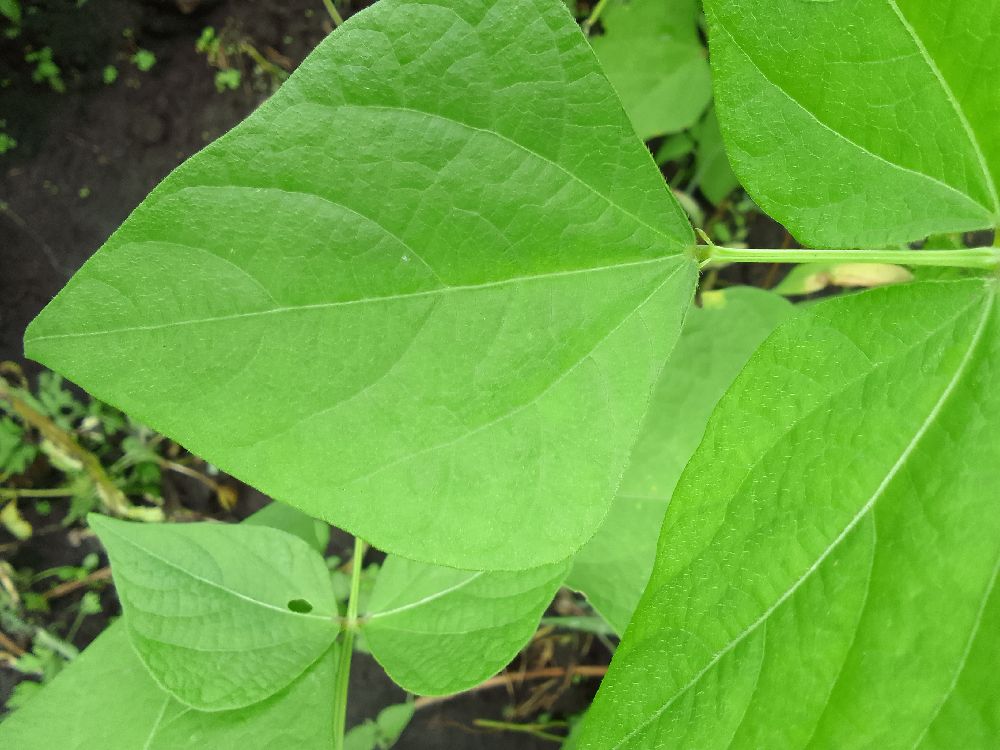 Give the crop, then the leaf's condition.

common bean, healthy
